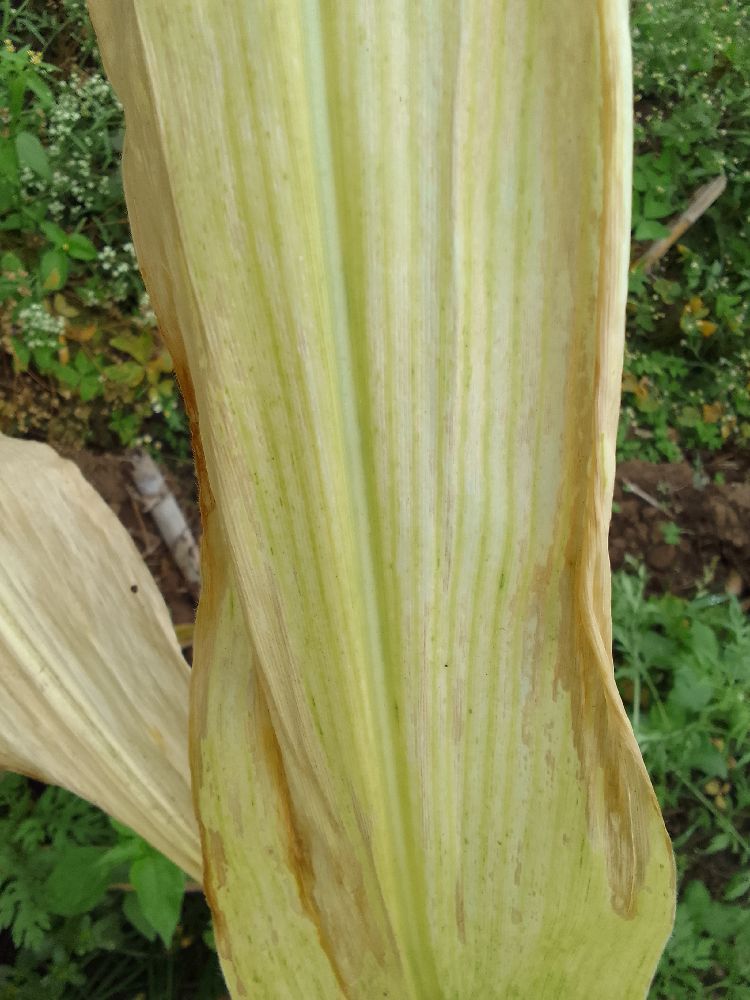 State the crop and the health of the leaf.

maize, maize lethal necrosis
